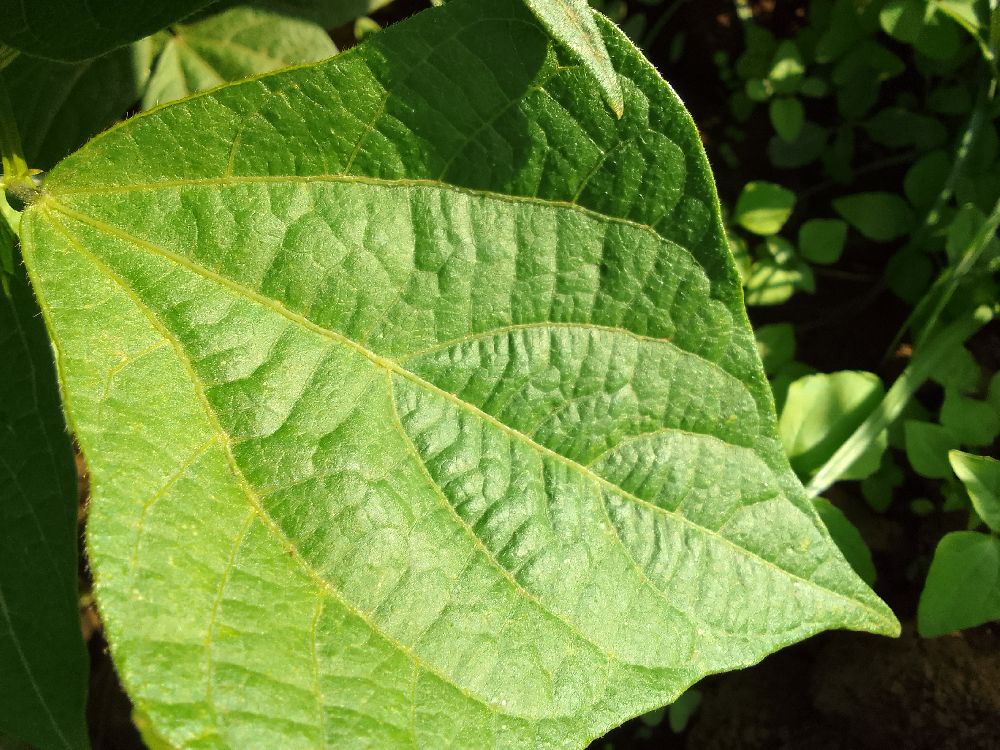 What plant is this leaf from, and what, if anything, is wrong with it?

common bean, healthy
